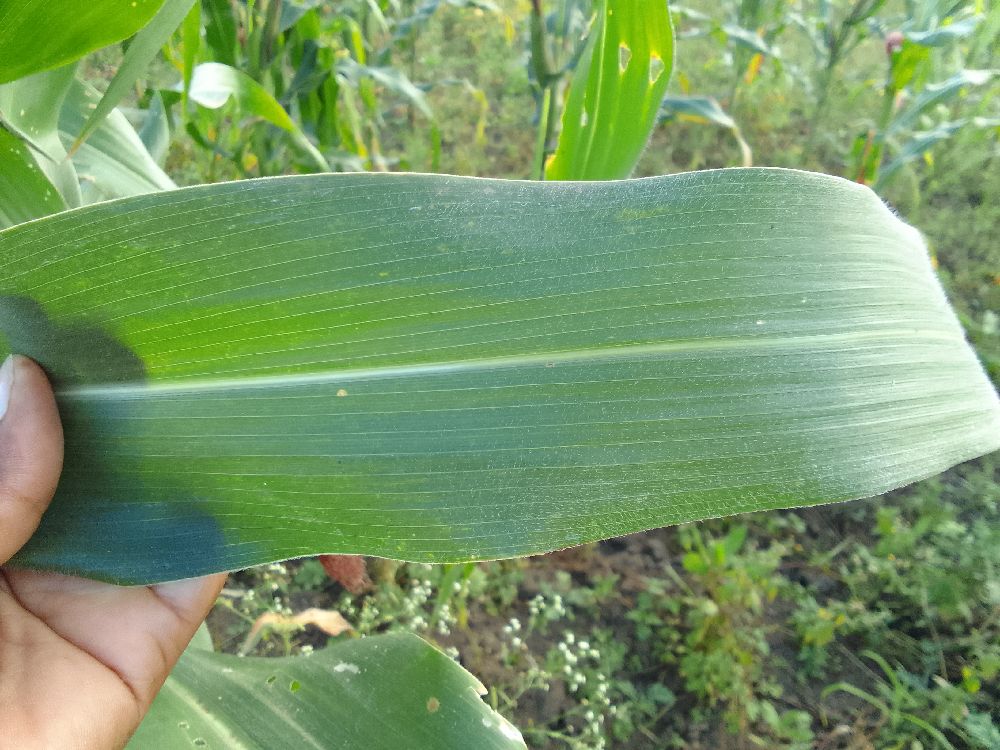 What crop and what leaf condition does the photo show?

maize, healthy
